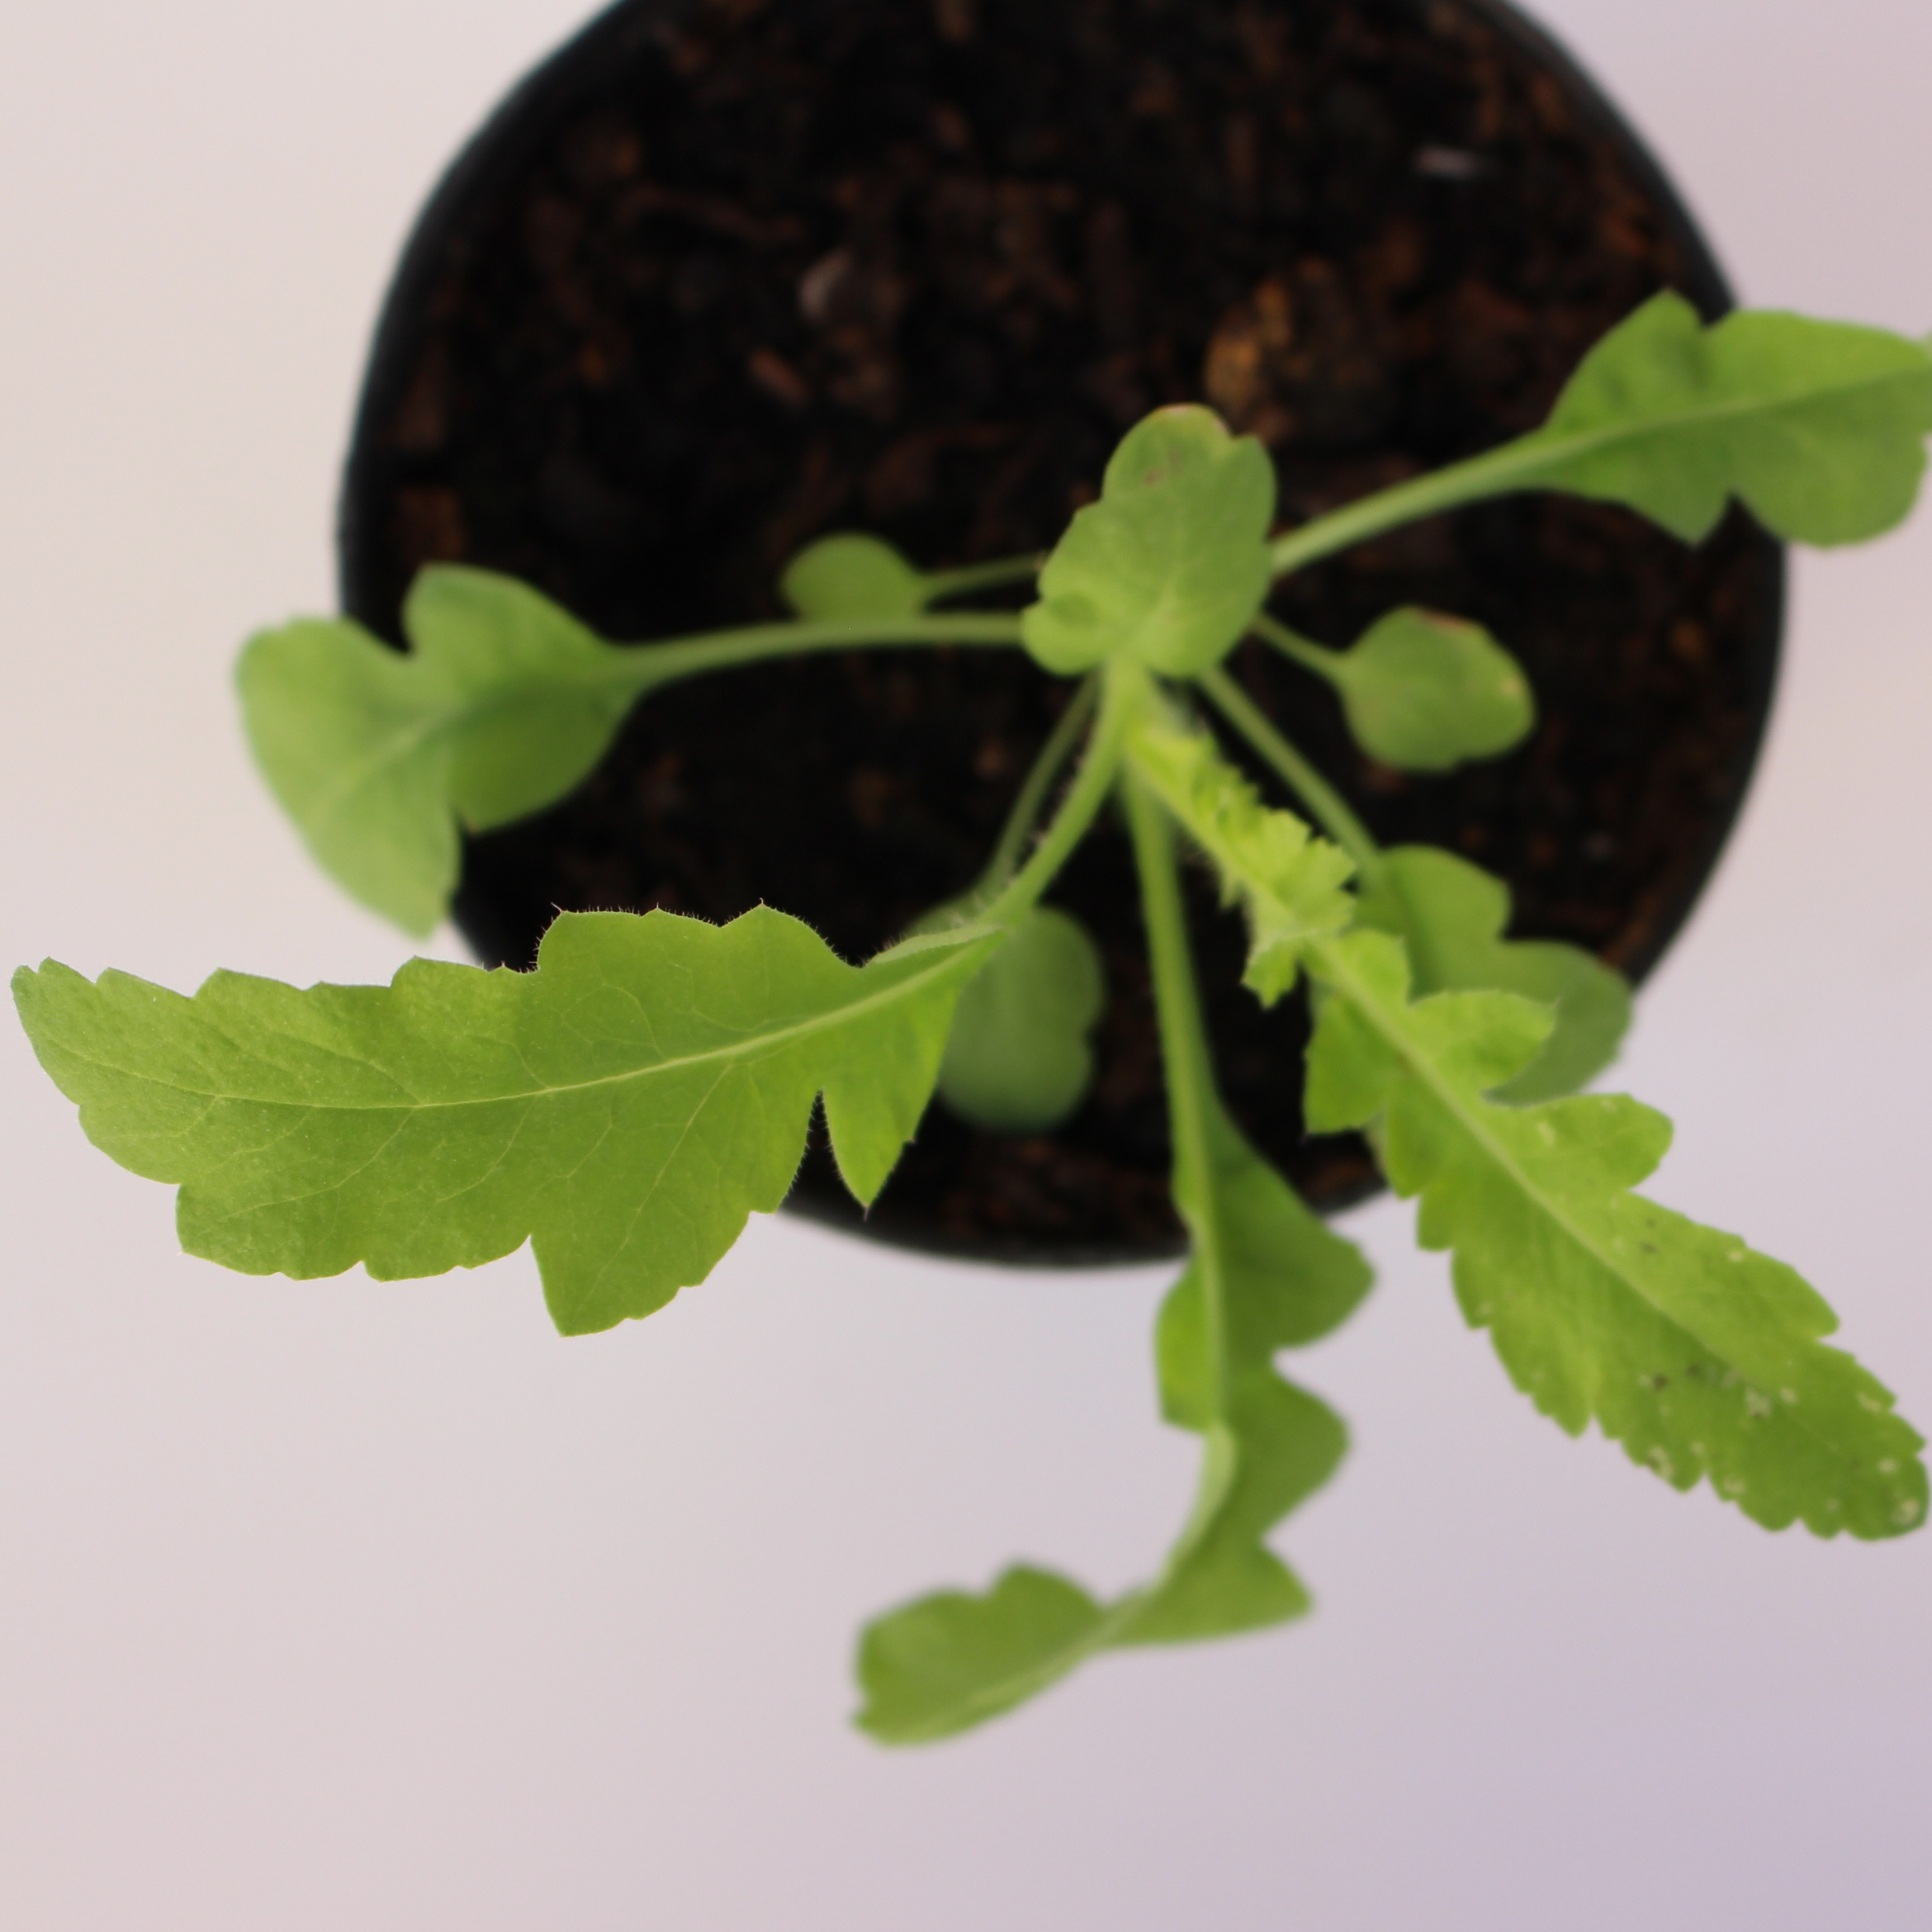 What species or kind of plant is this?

Papaver rhoeas
